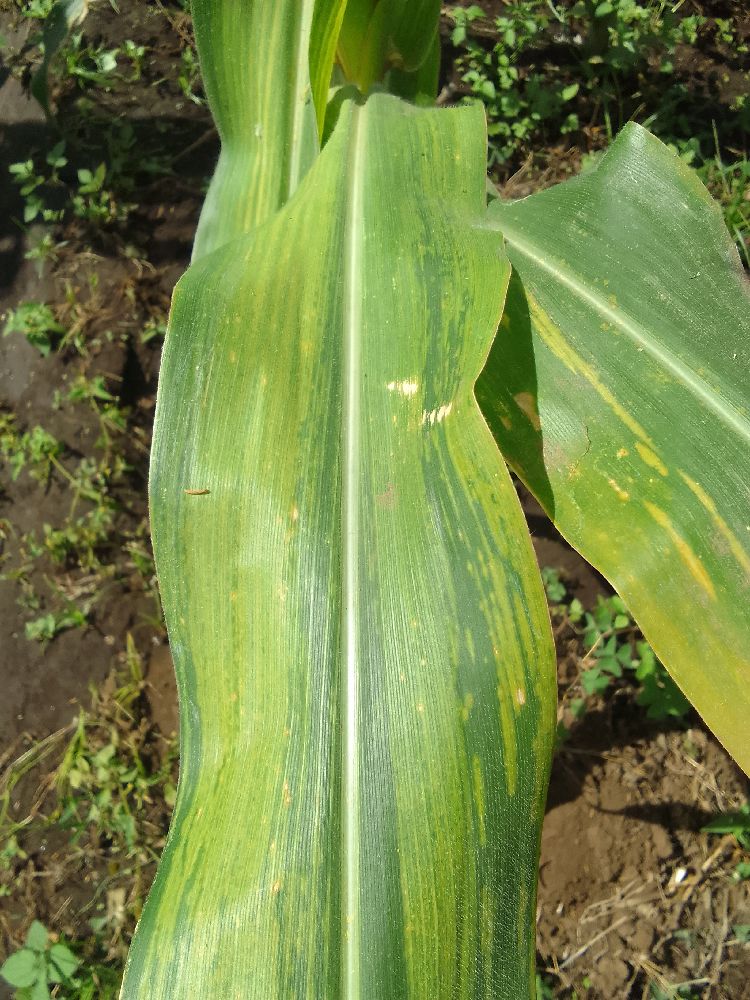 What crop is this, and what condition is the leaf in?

maize, maize lethal necrosis
